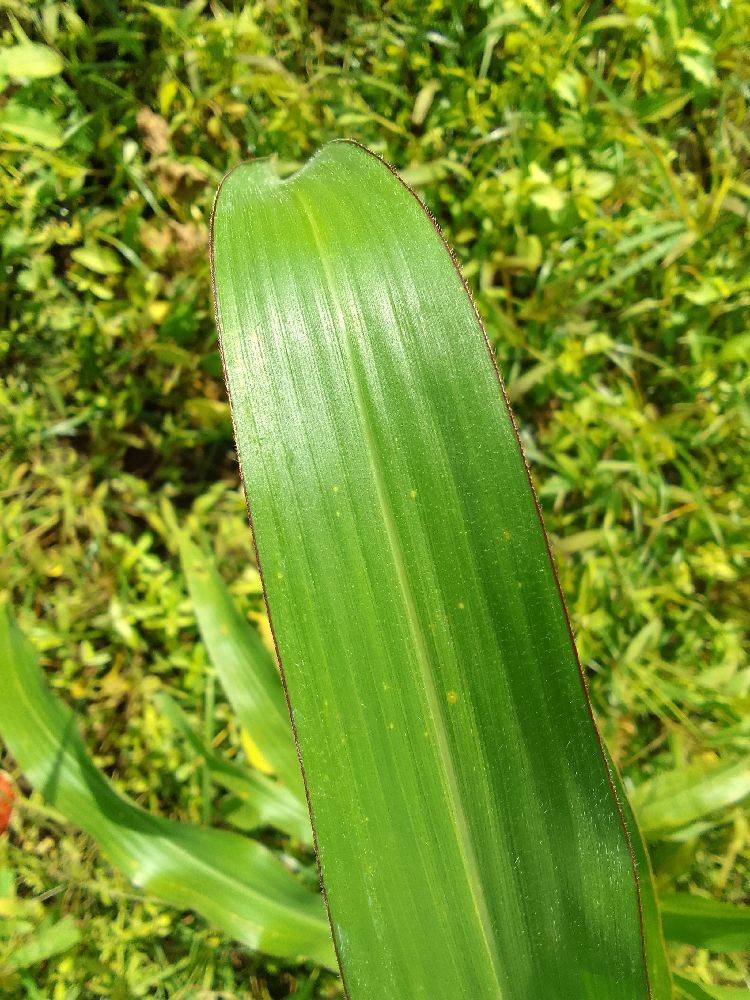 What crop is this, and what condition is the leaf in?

maize, healthy
